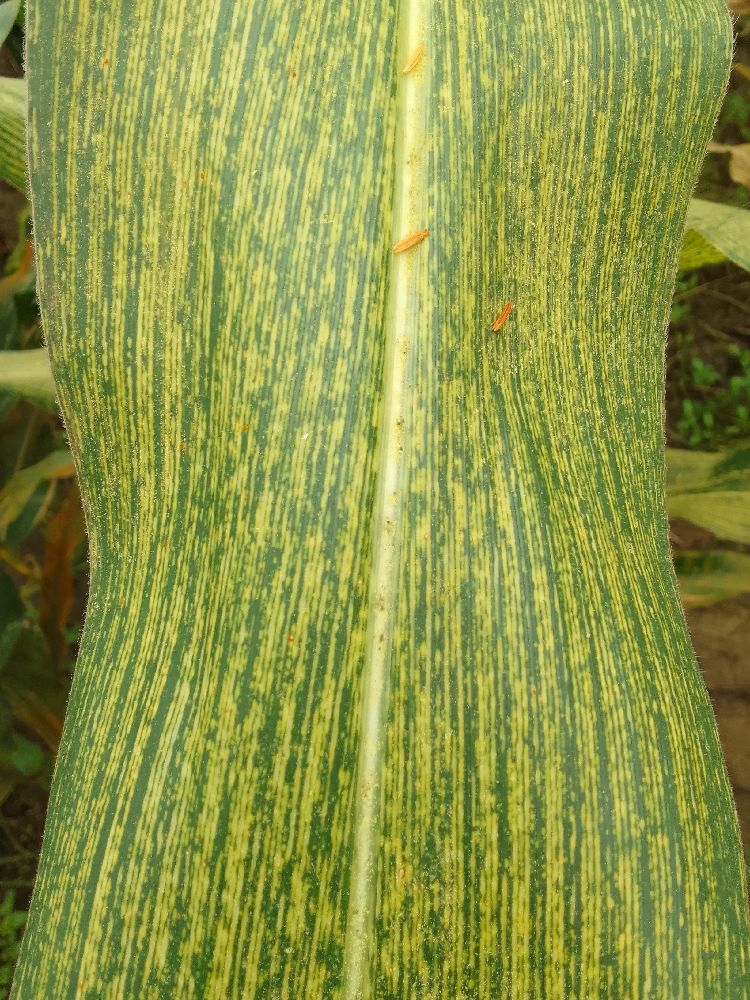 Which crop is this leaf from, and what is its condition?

maize, maize streak virus
